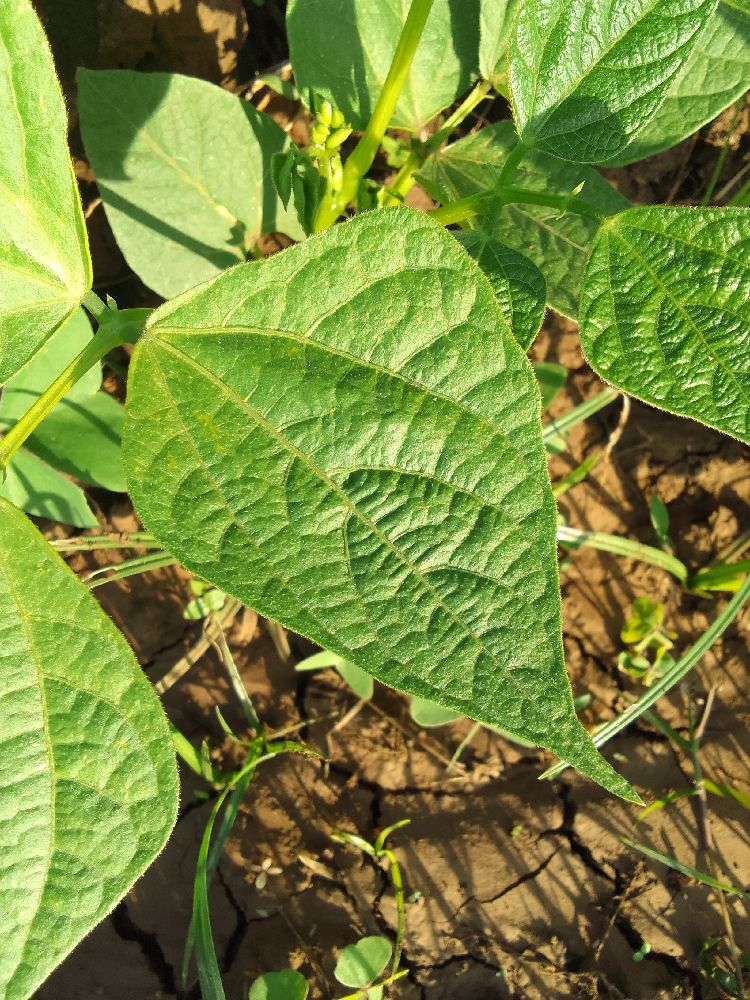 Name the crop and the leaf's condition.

common bean, healthy
